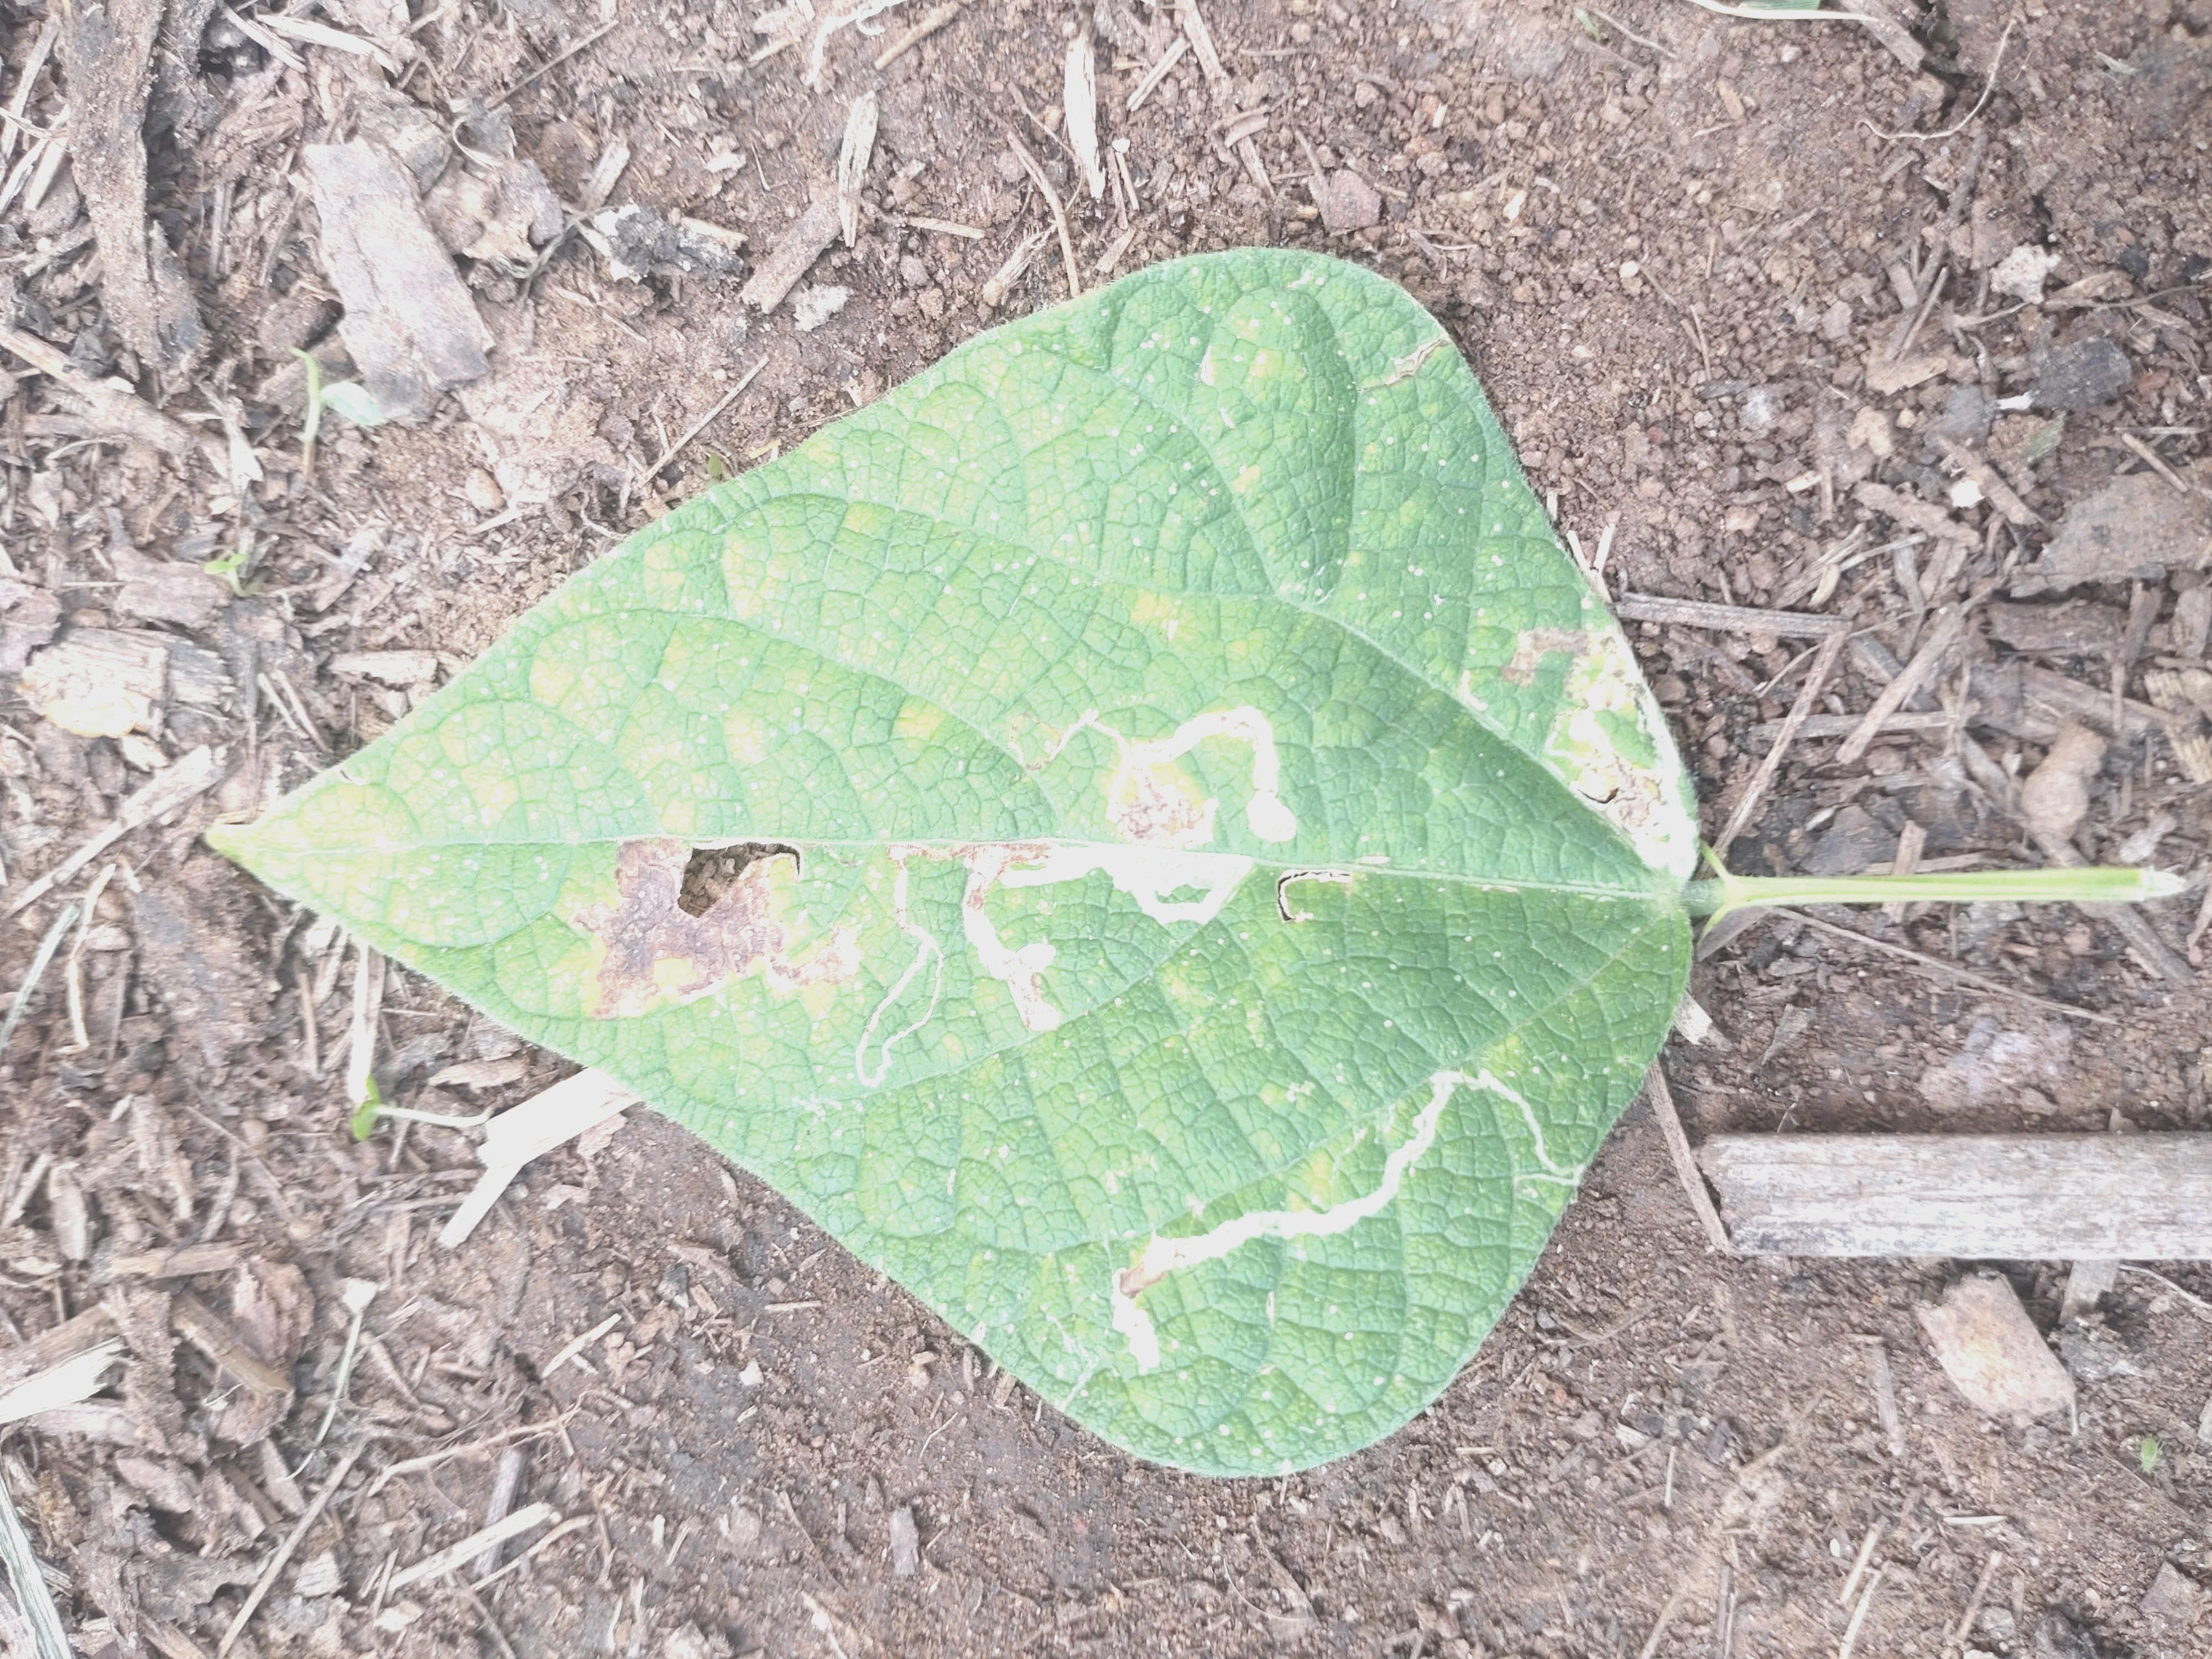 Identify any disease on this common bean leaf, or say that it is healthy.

anthracnose
